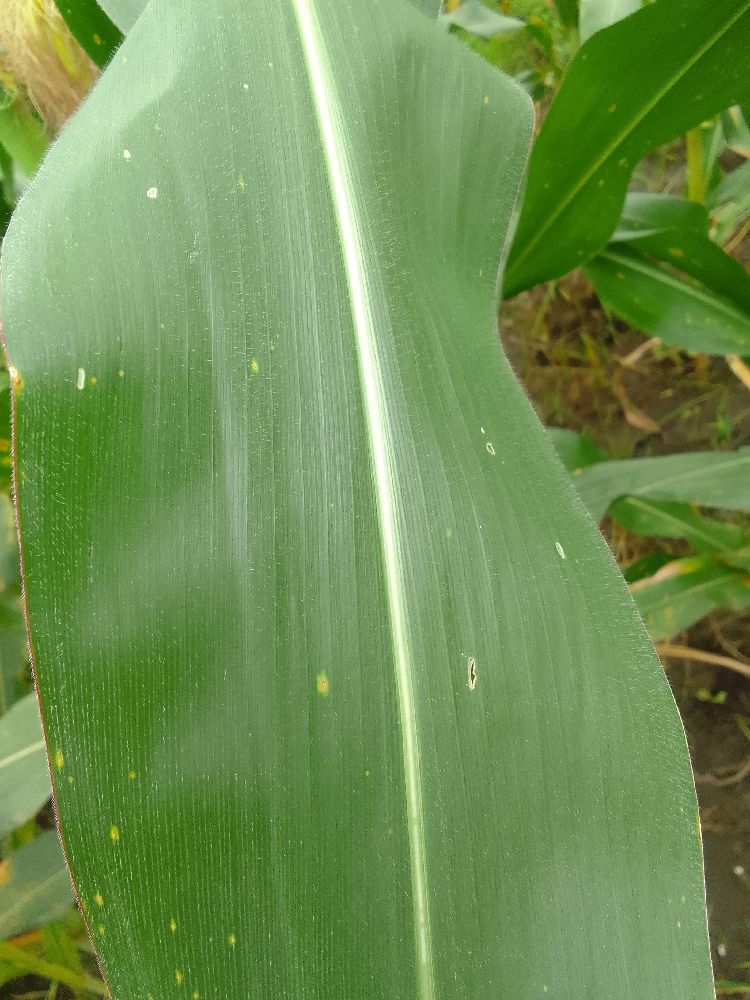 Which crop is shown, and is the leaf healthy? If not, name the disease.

maize, healthy
